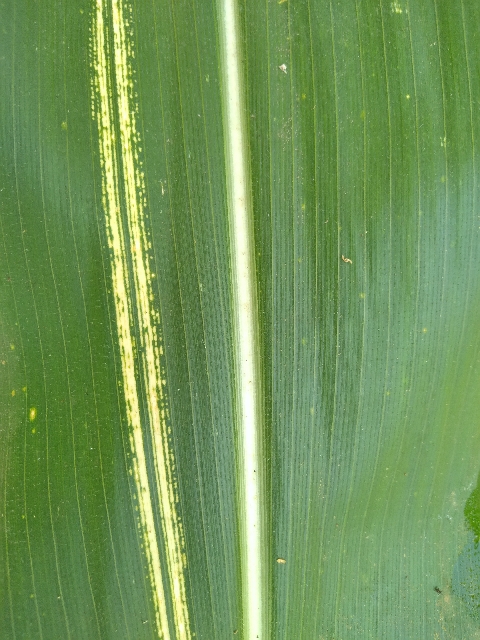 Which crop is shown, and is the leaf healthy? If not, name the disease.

maize, maize streak virus
